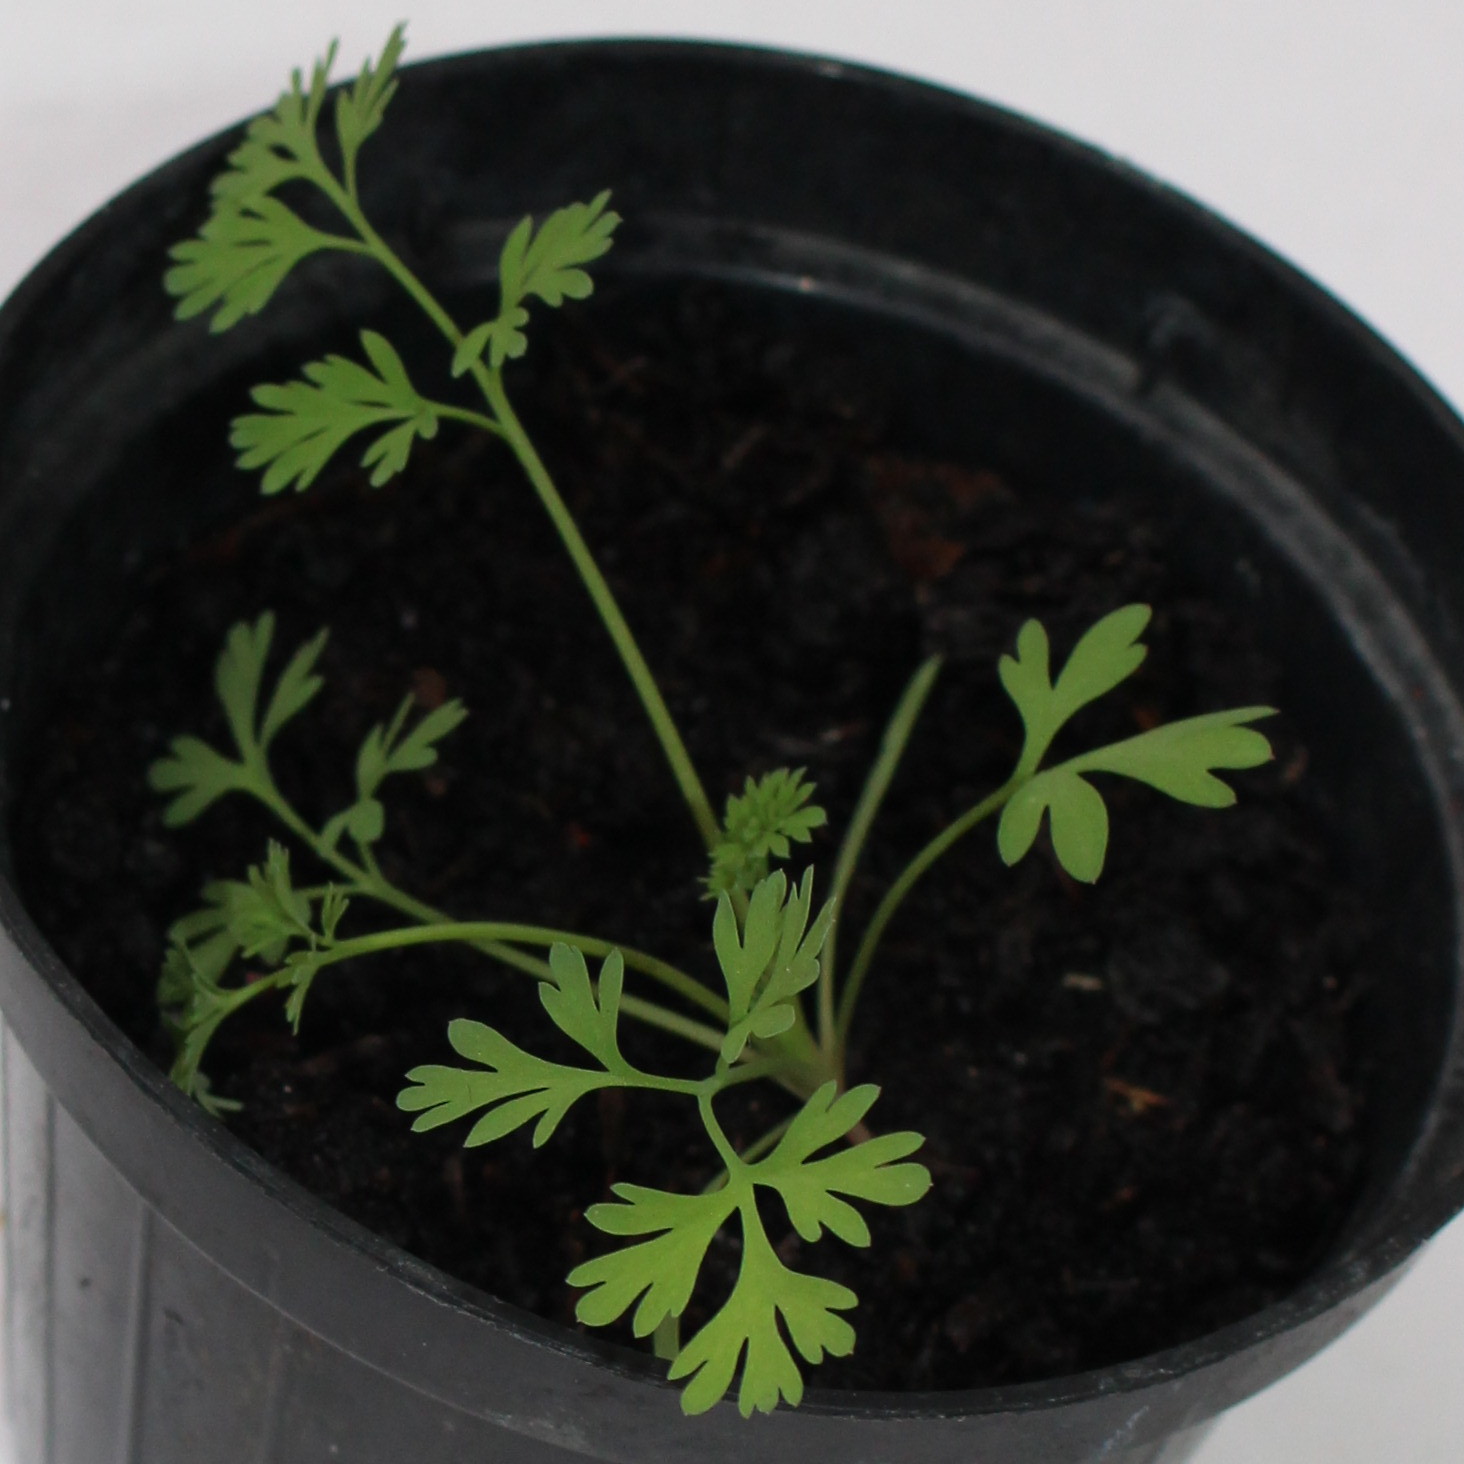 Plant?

Fumaria officinalis
